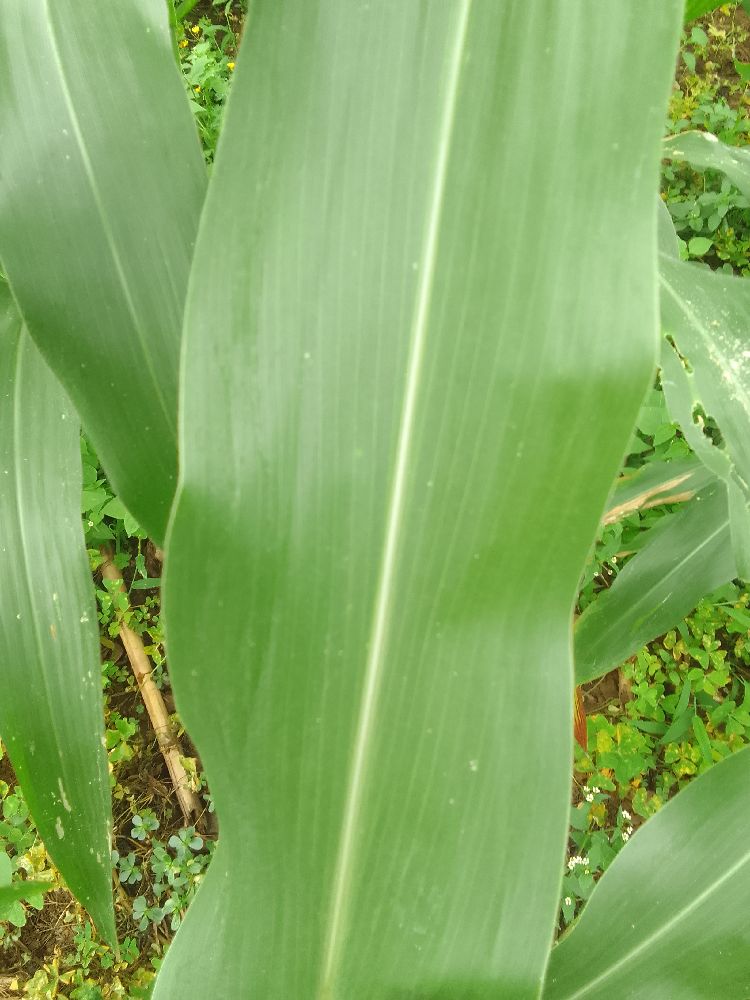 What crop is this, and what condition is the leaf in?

maize, healthy
